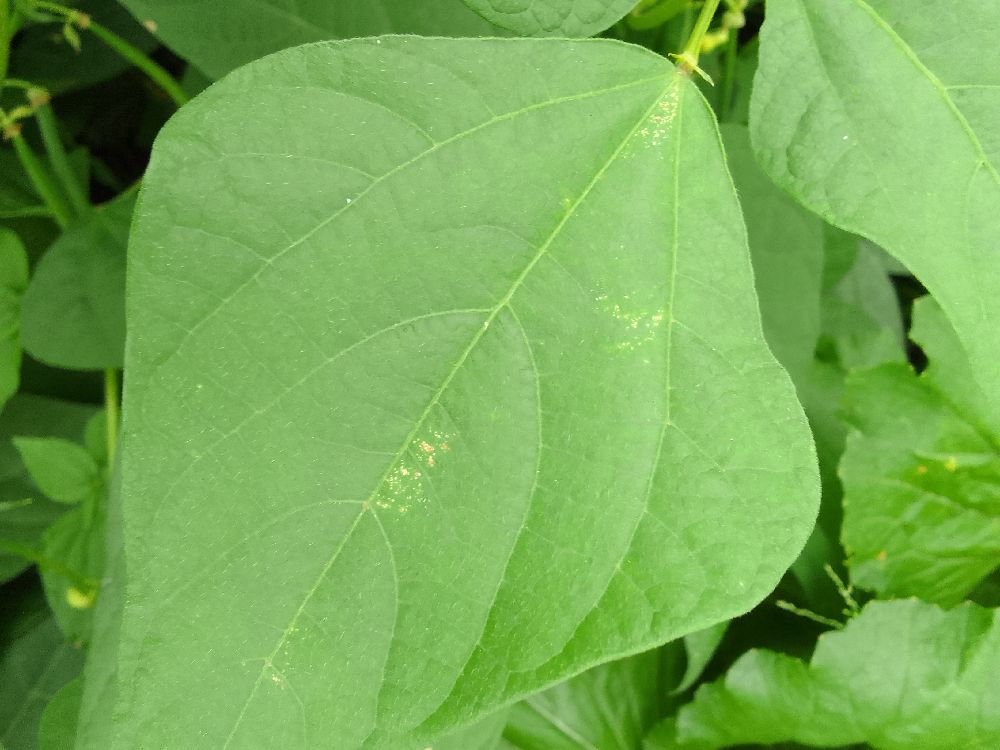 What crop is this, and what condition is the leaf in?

common bean, healthy
